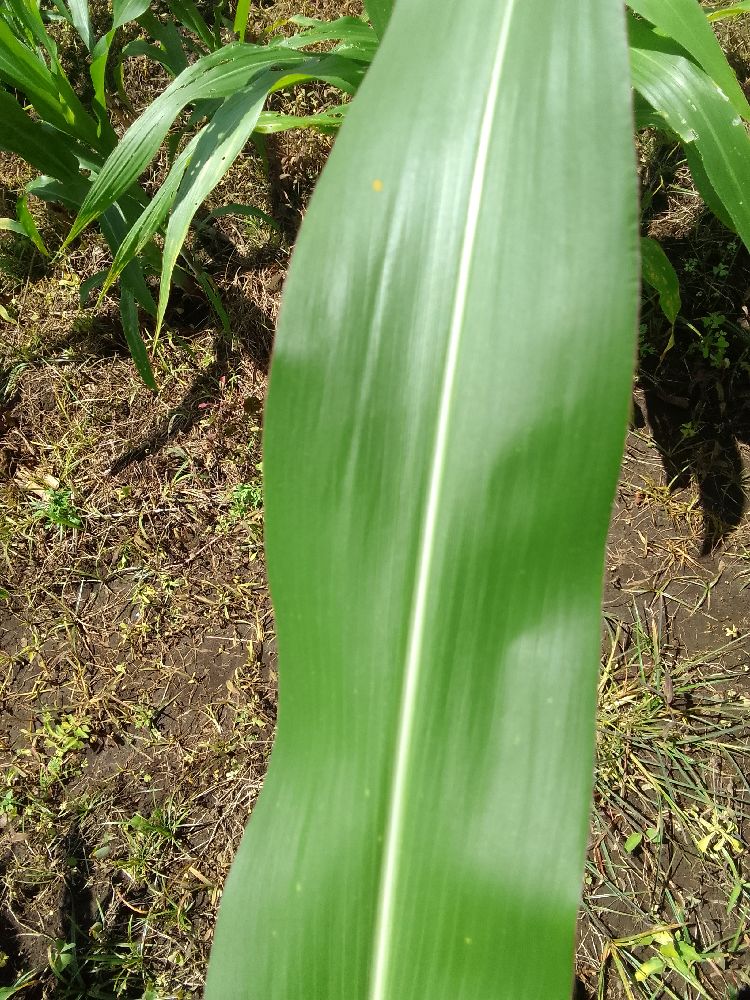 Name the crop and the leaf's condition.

maize, healthy
